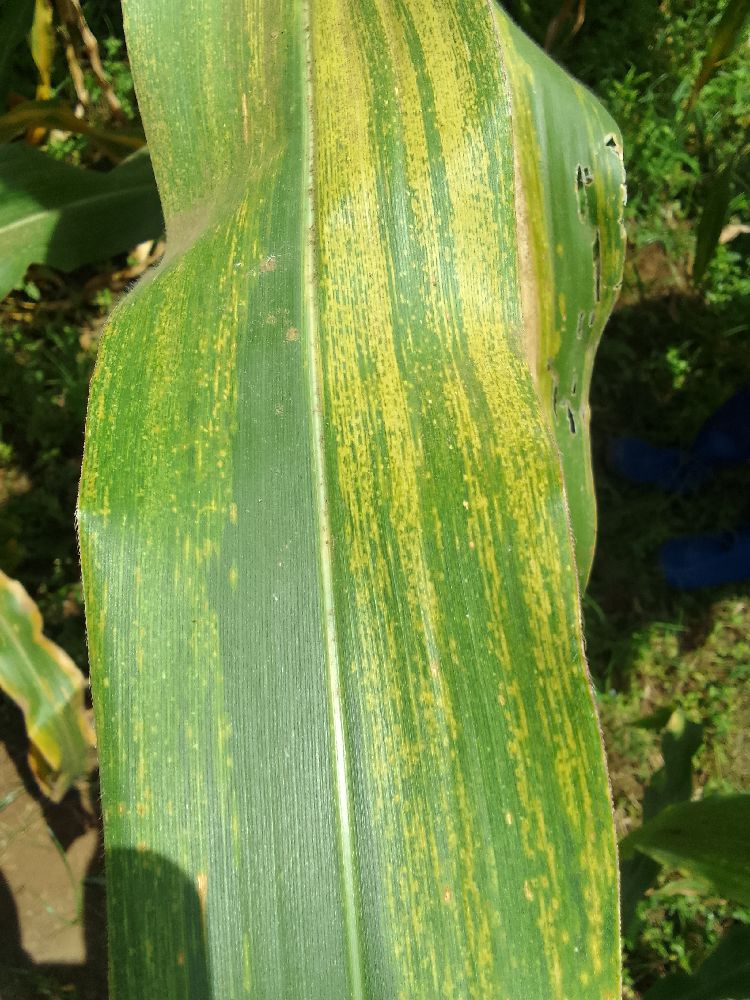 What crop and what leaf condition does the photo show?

maize, maize lethal necrosis
